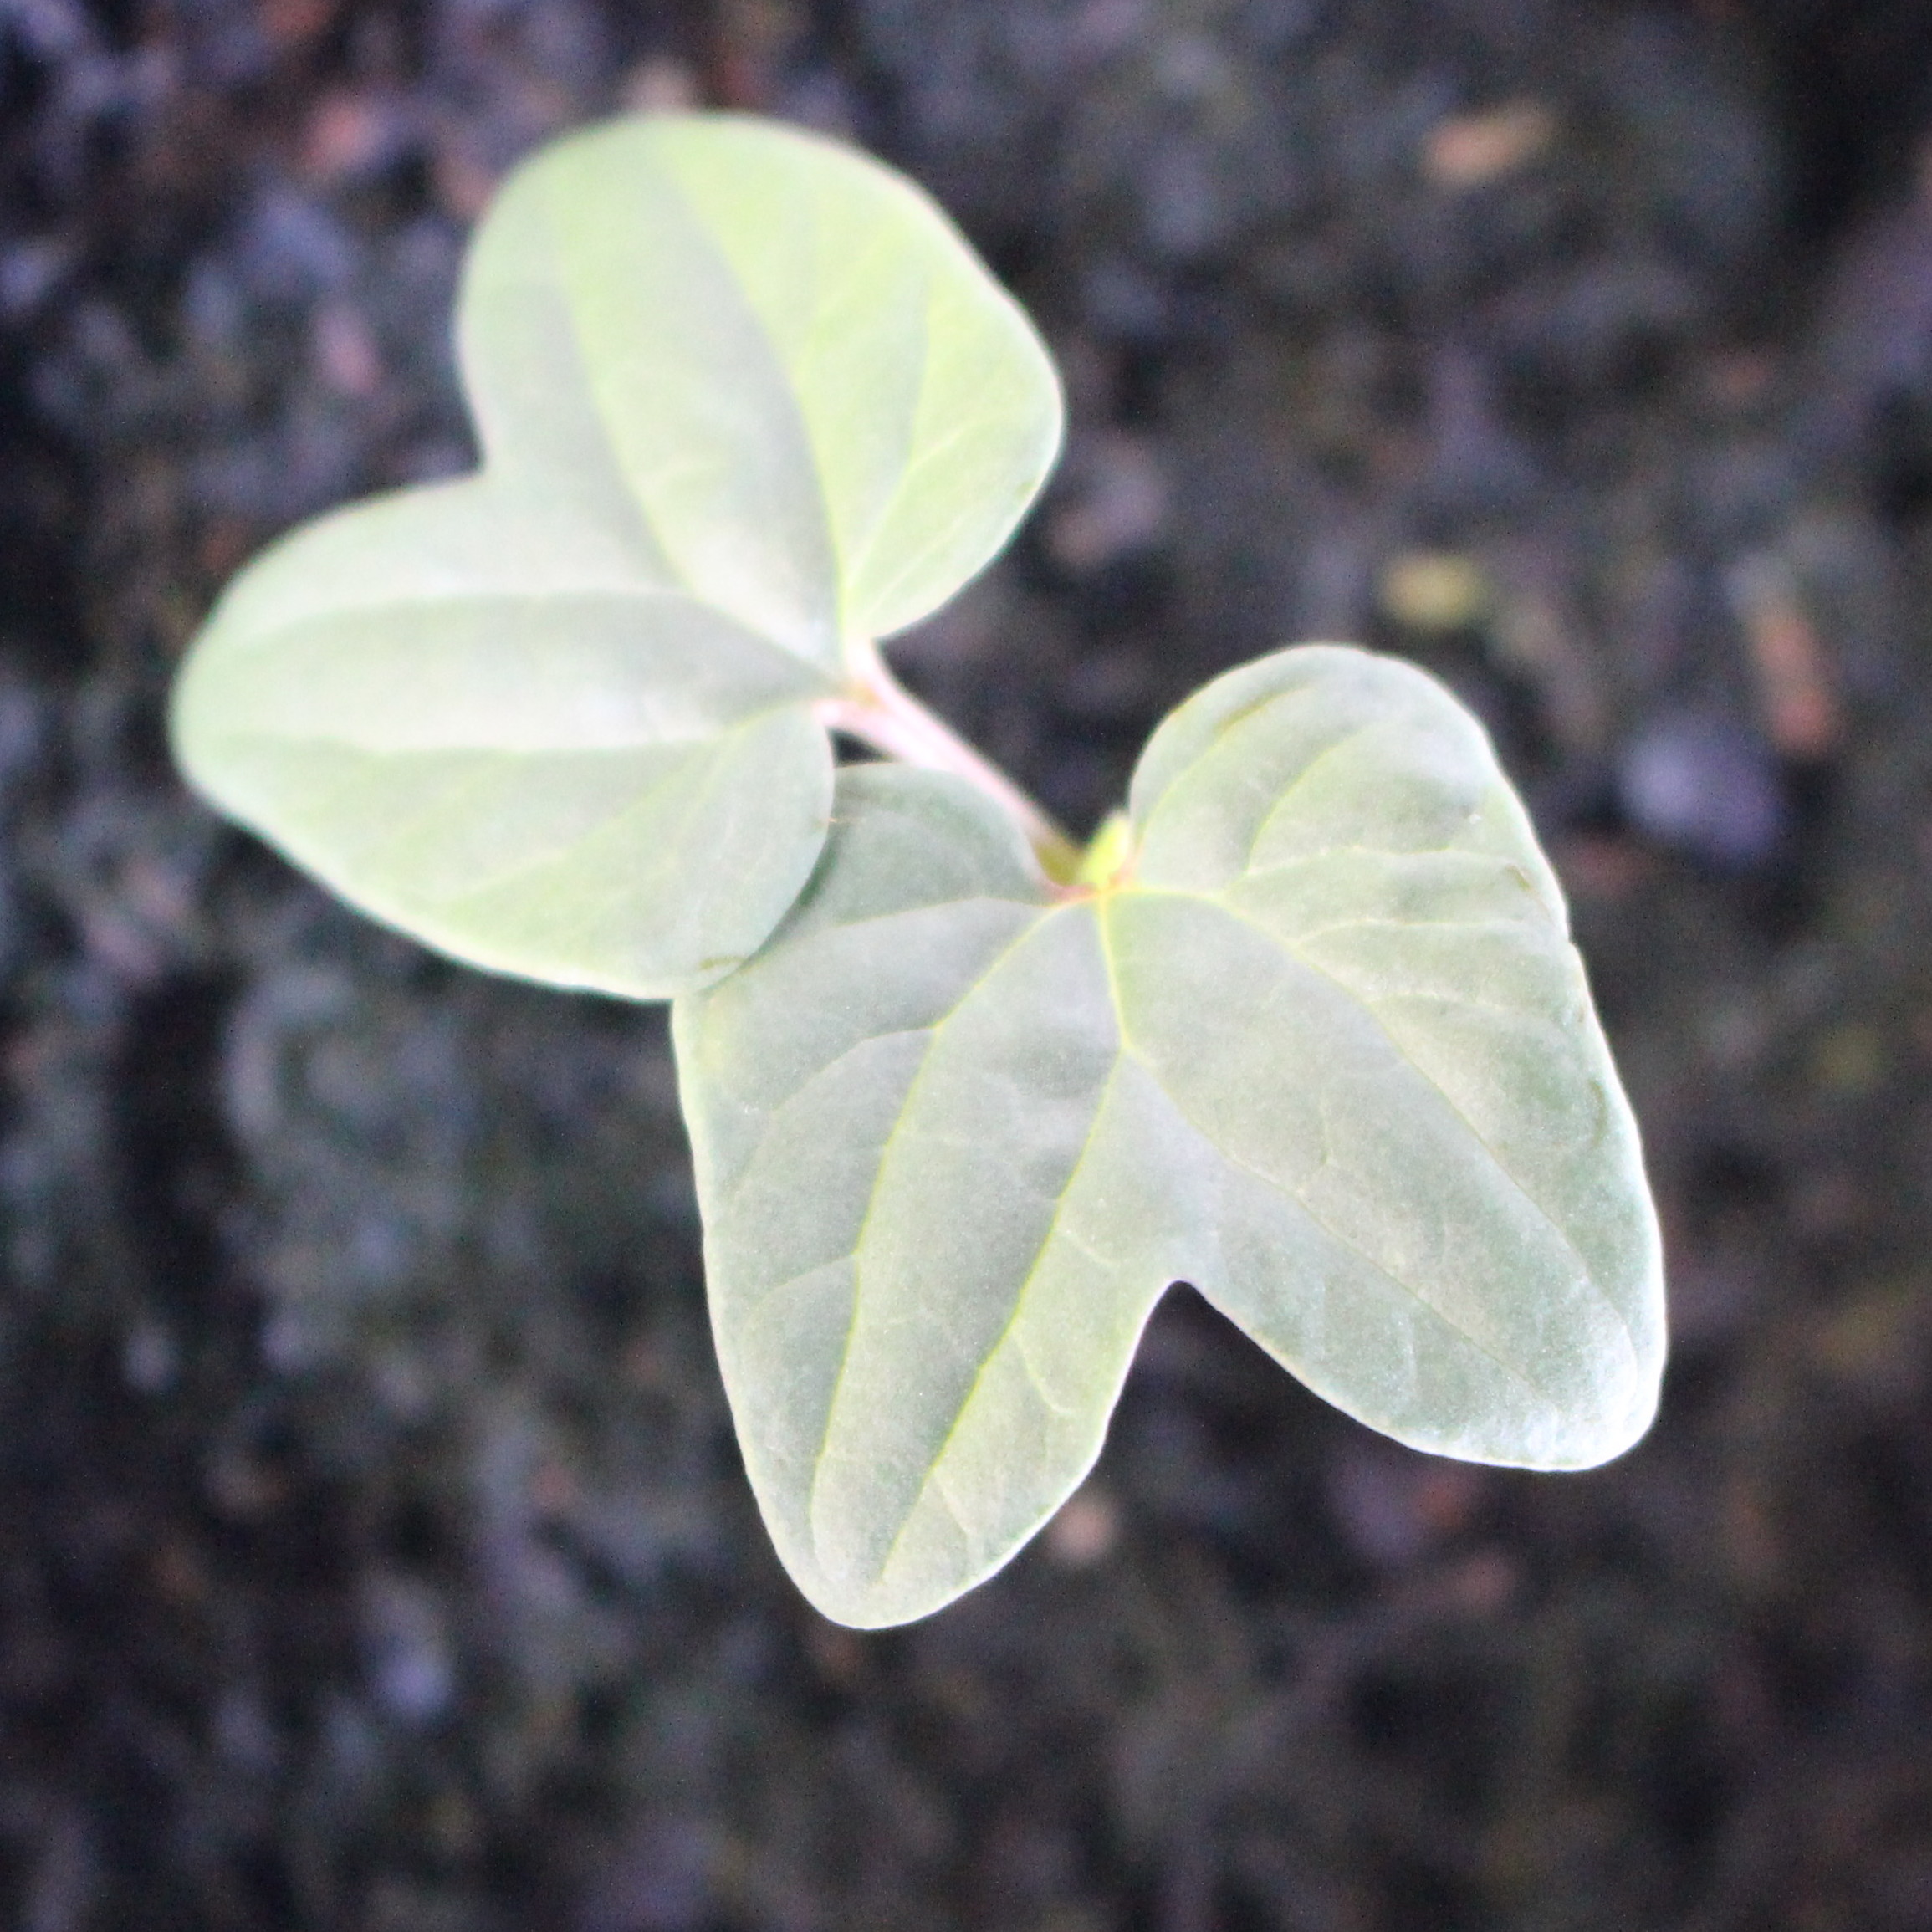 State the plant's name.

Convolvulus arvensis
